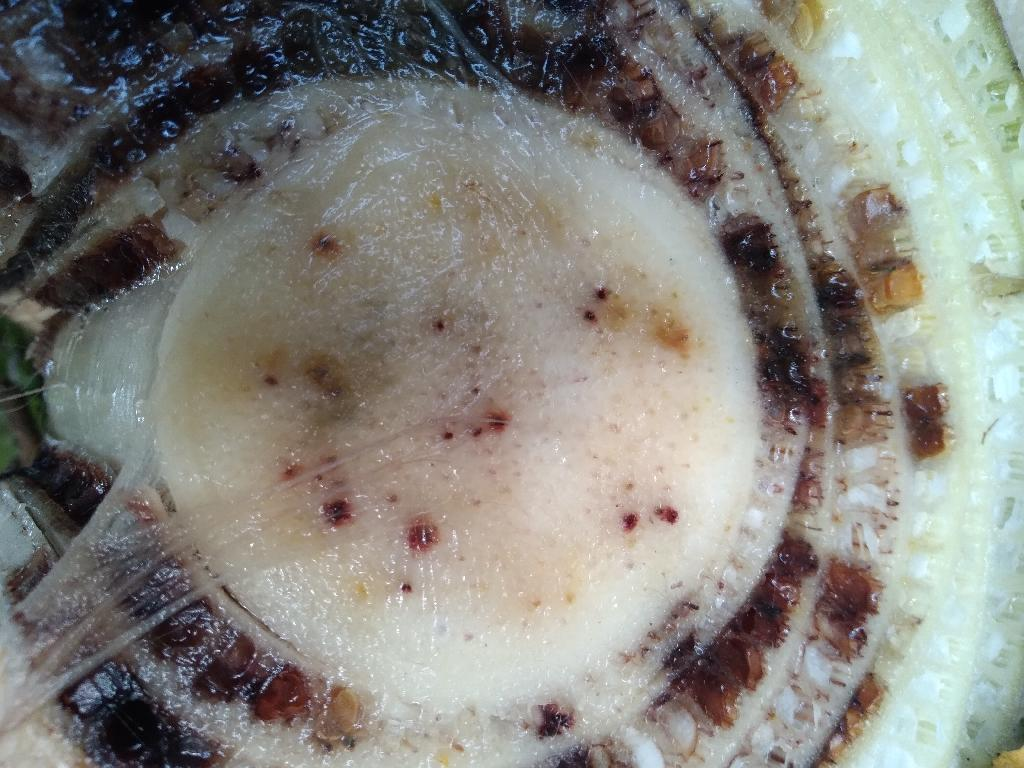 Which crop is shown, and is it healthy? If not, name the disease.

banana, fusarium wilt race 1
